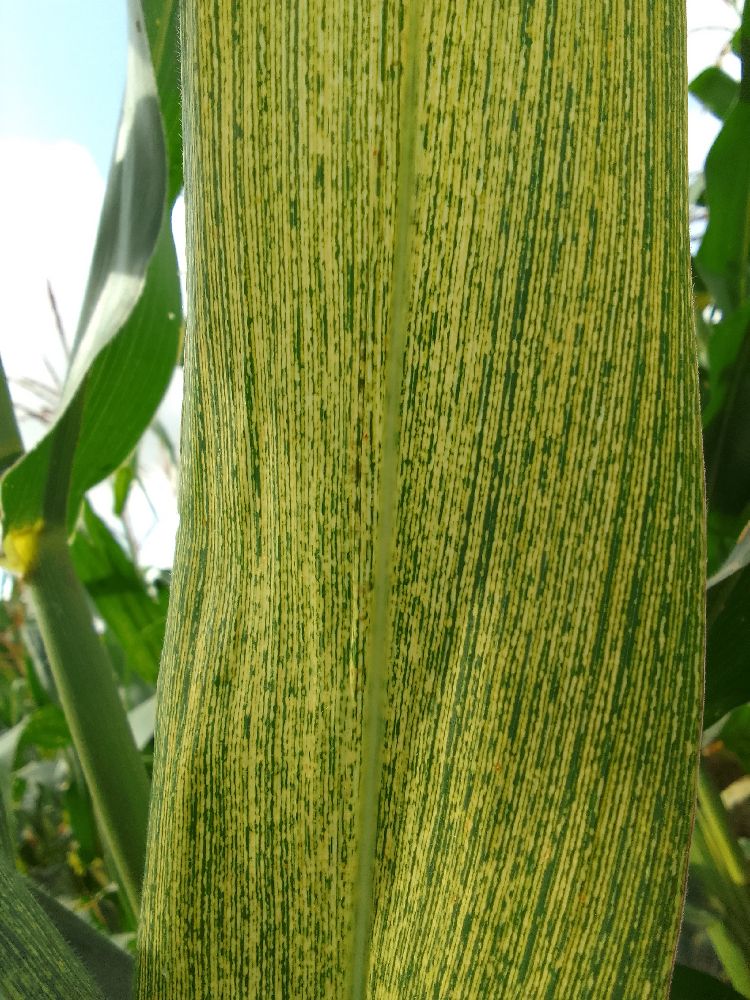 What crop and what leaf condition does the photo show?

maize, maize streak virus
